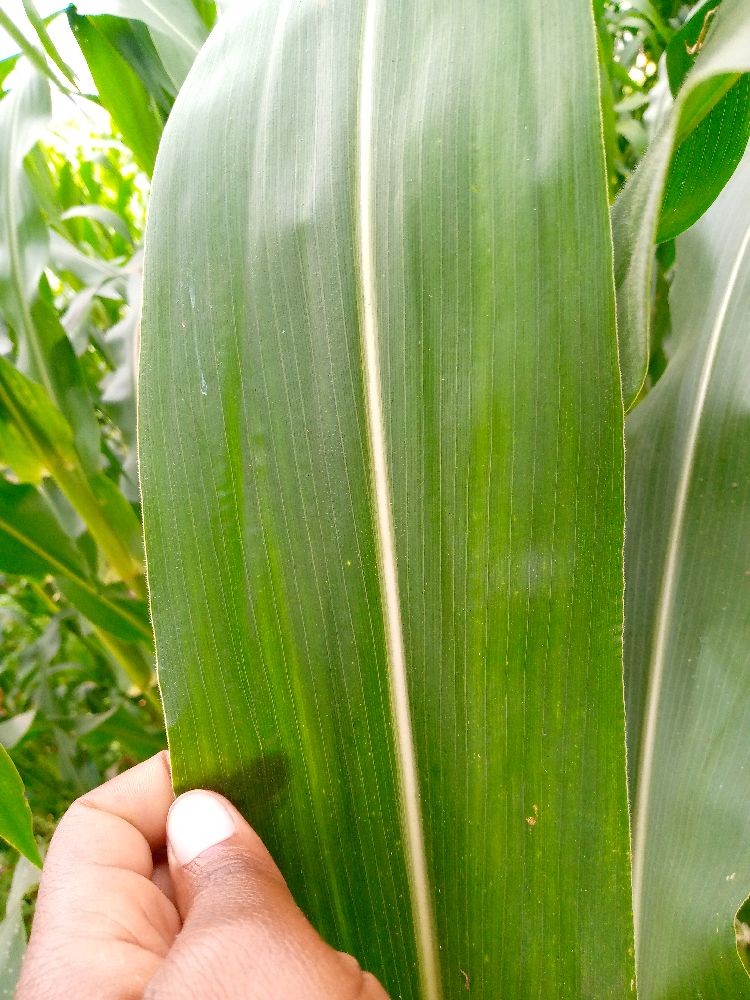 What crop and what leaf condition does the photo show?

maize, healthy
